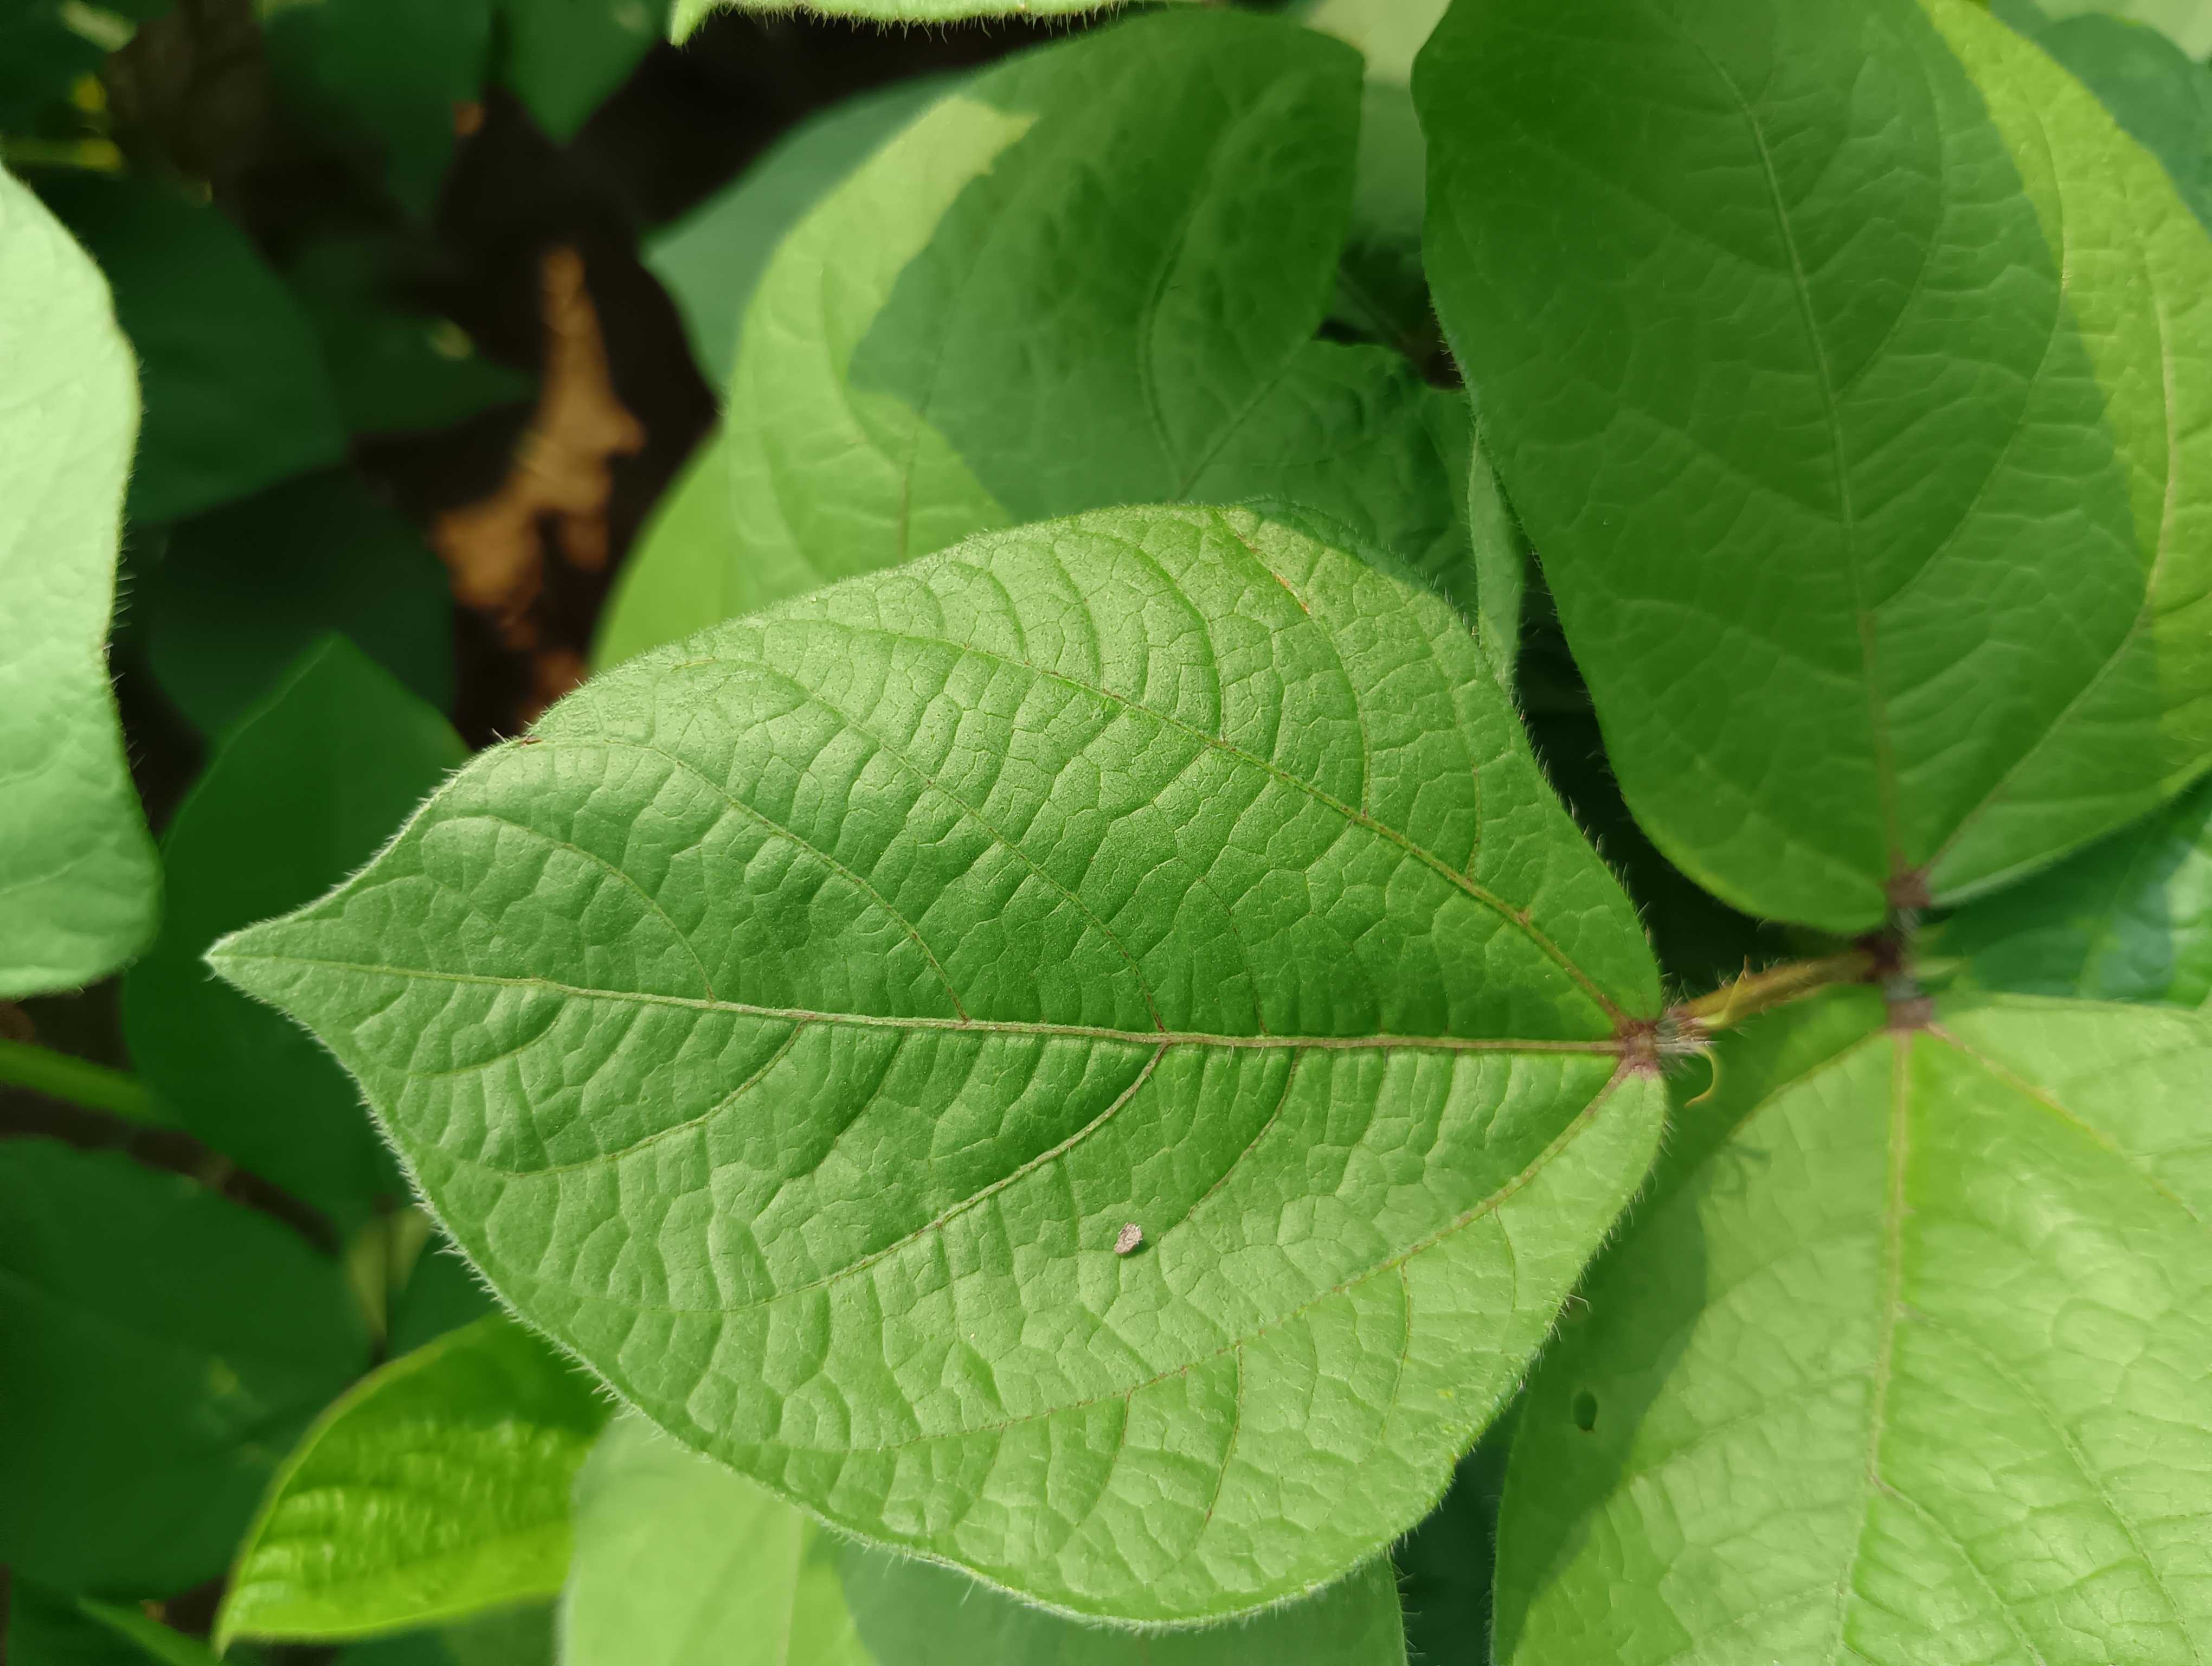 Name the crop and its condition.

mungbean, healthy
